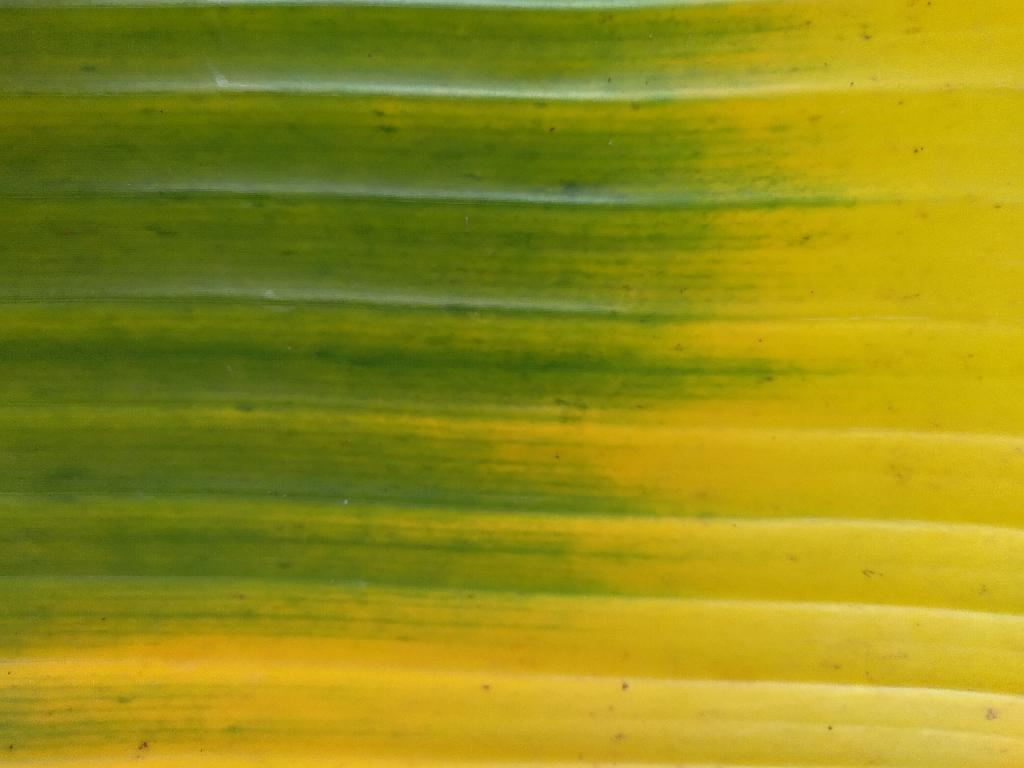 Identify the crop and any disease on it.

banana, fusarium wilt race 1
